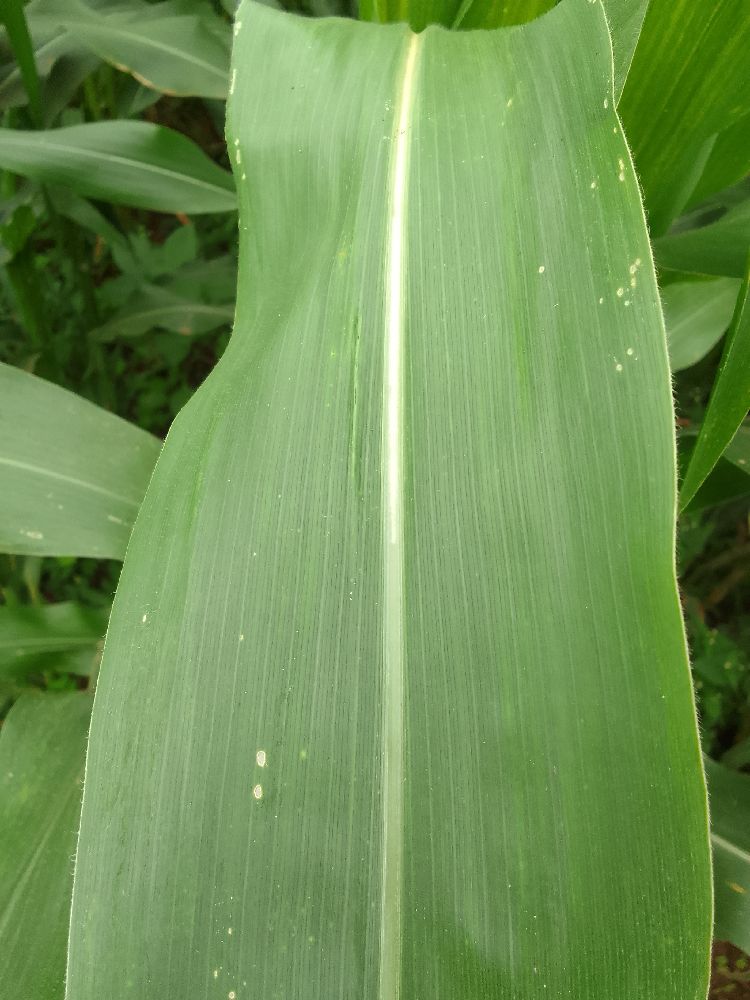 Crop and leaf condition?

maize, healthy
